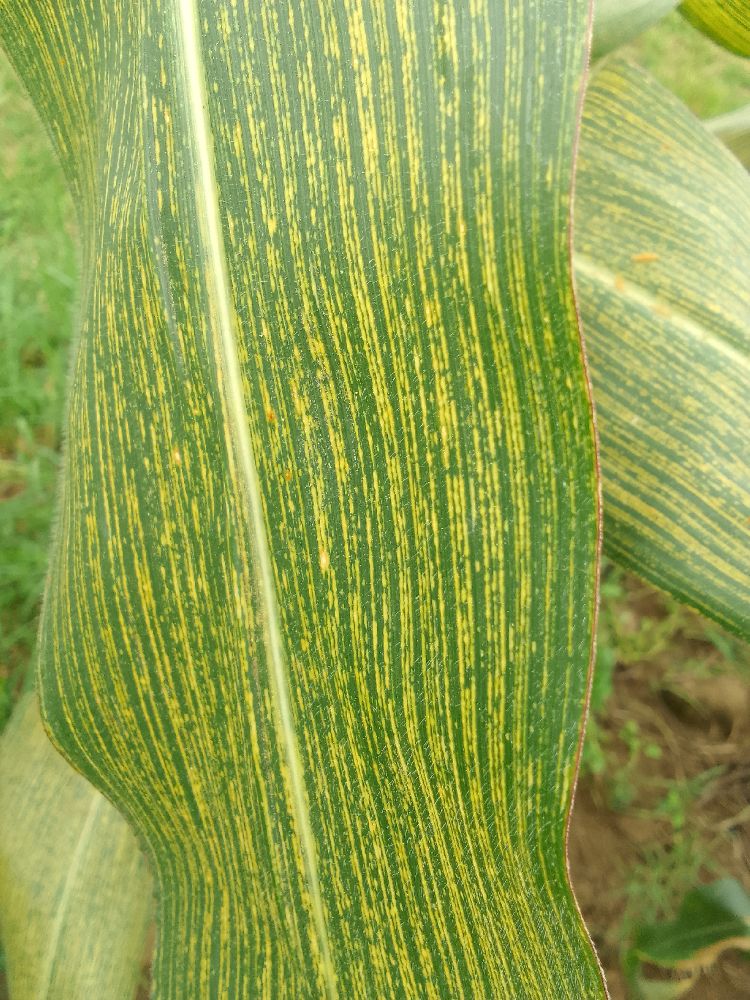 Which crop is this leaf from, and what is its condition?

maize, maize streak virus
